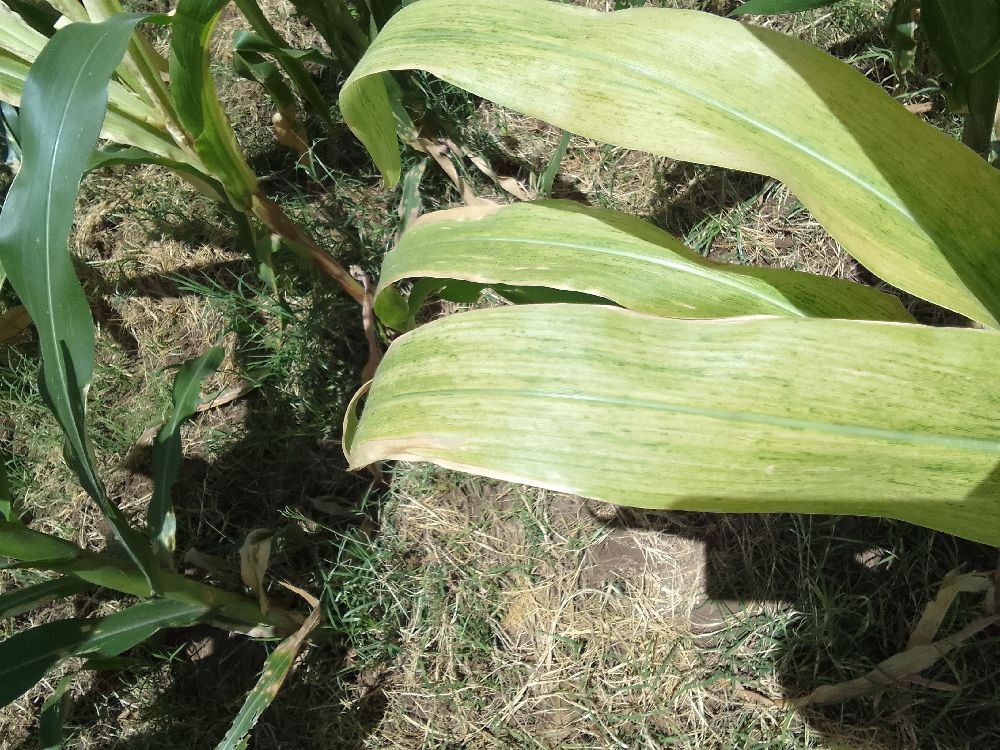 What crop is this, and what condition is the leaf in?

maize, maize lethal necrosis
